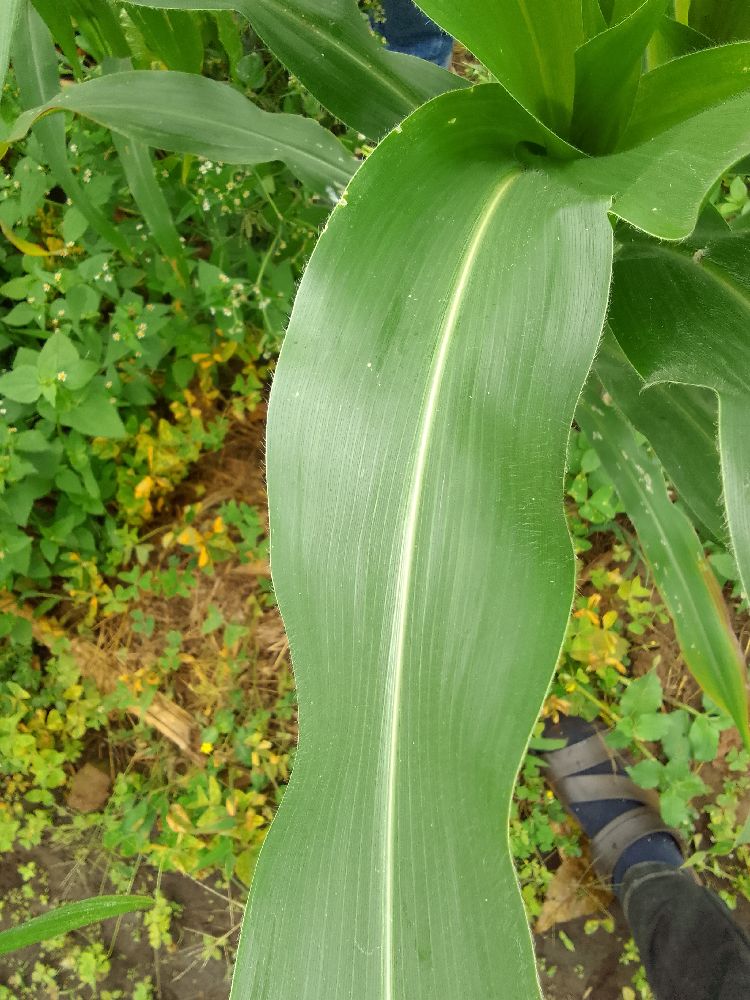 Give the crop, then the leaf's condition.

maize, healthy
